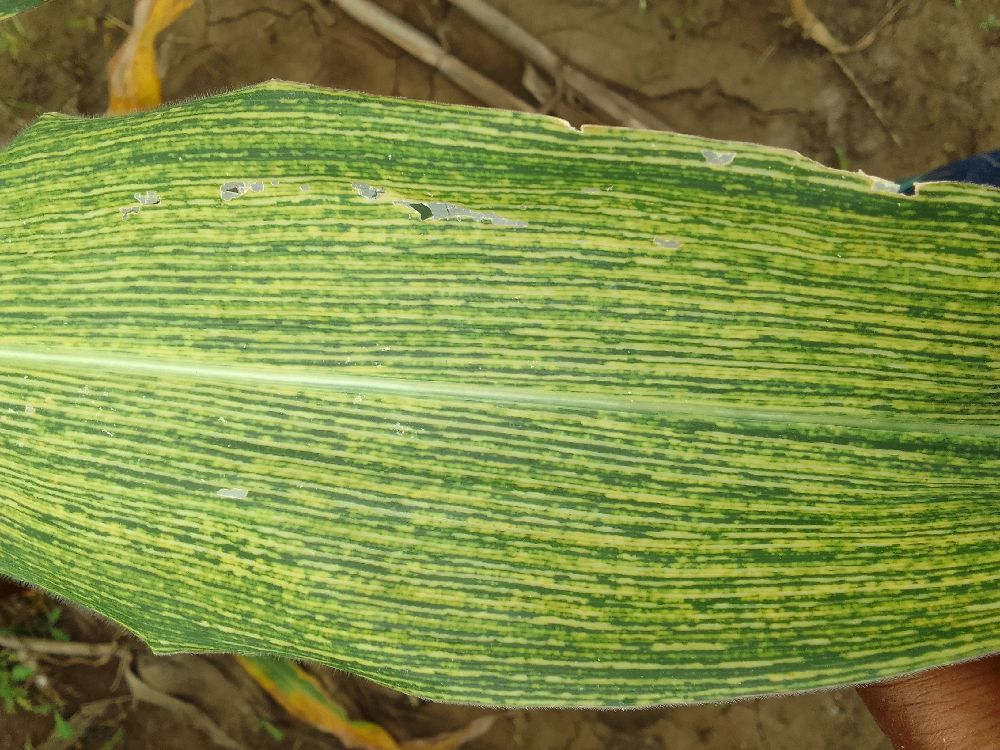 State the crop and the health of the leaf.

maize, maize streak virus
